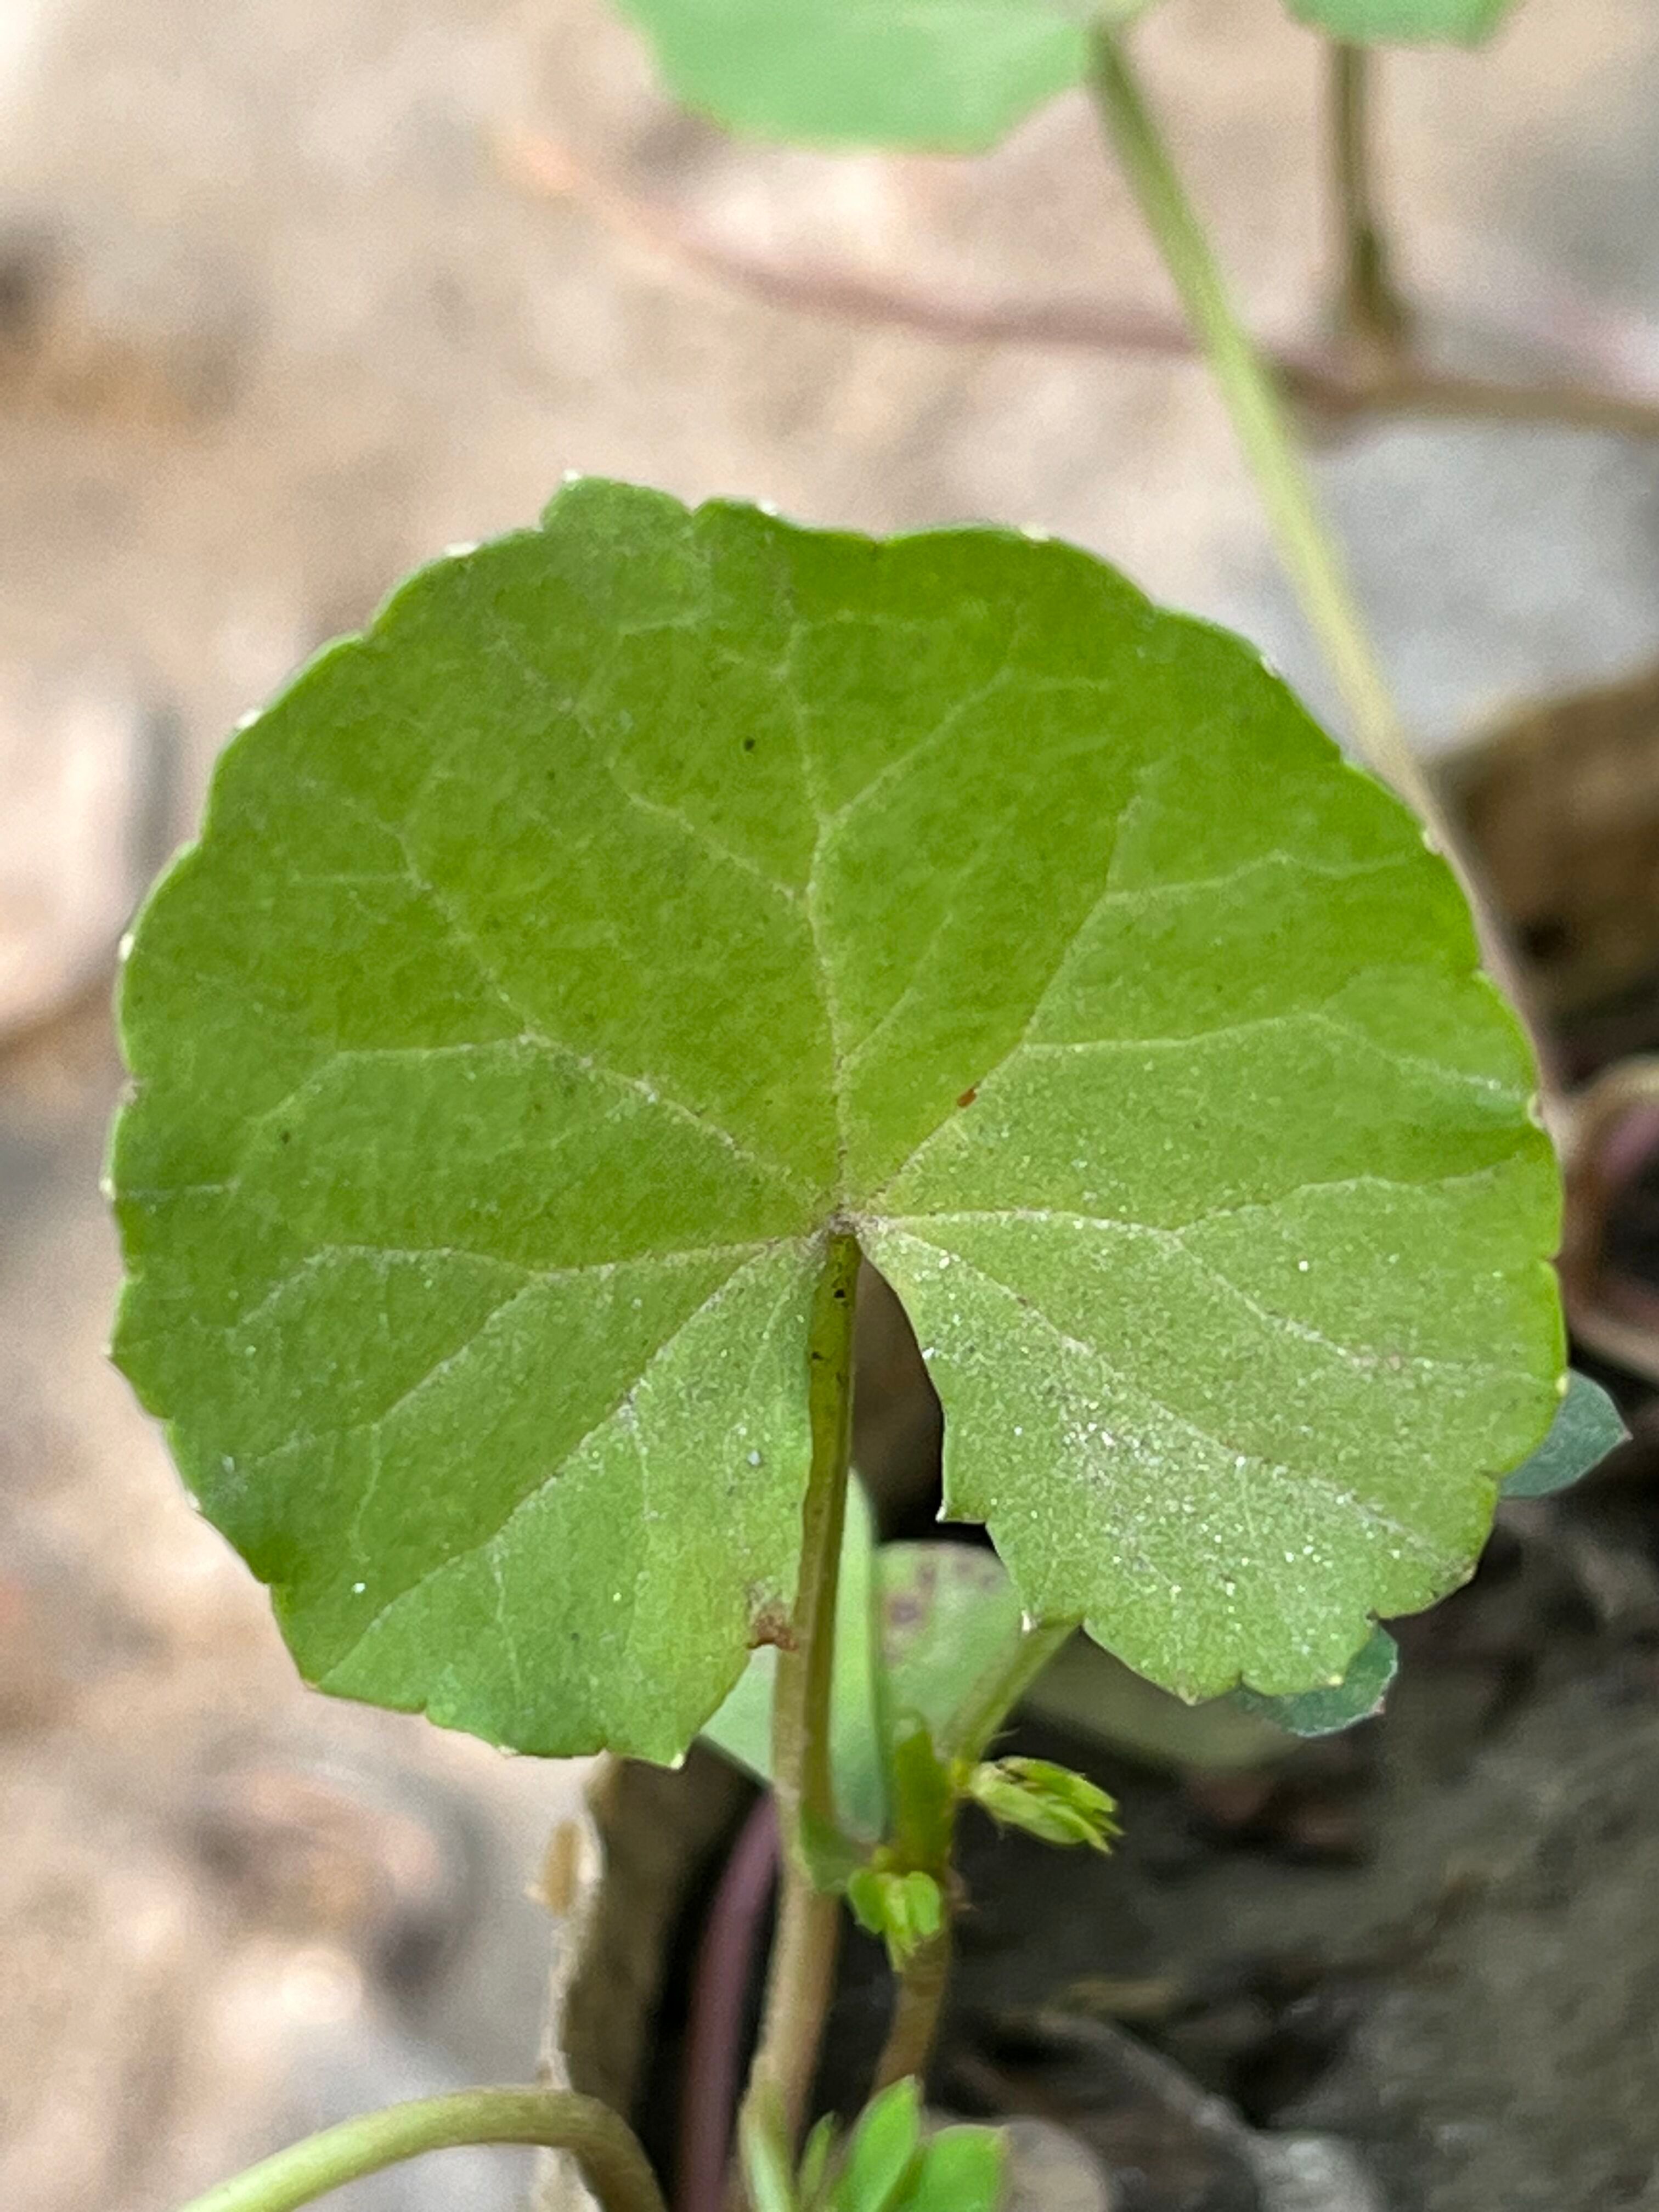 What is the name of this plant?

thankuni
